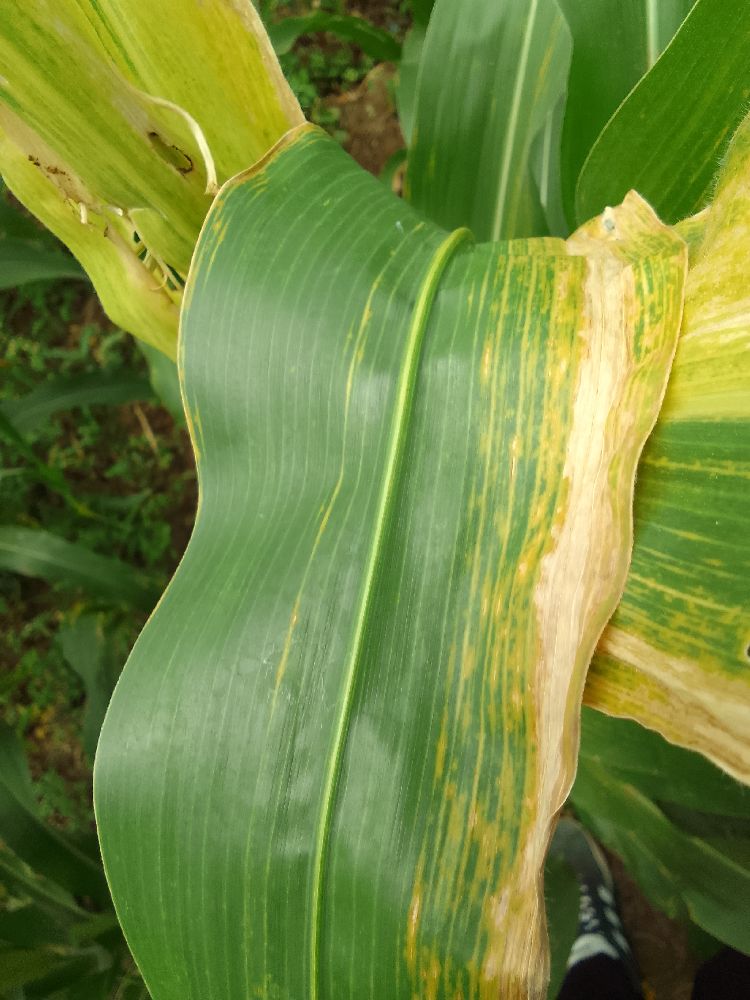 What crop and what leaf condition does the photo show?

maize, maize lethal necrosis
